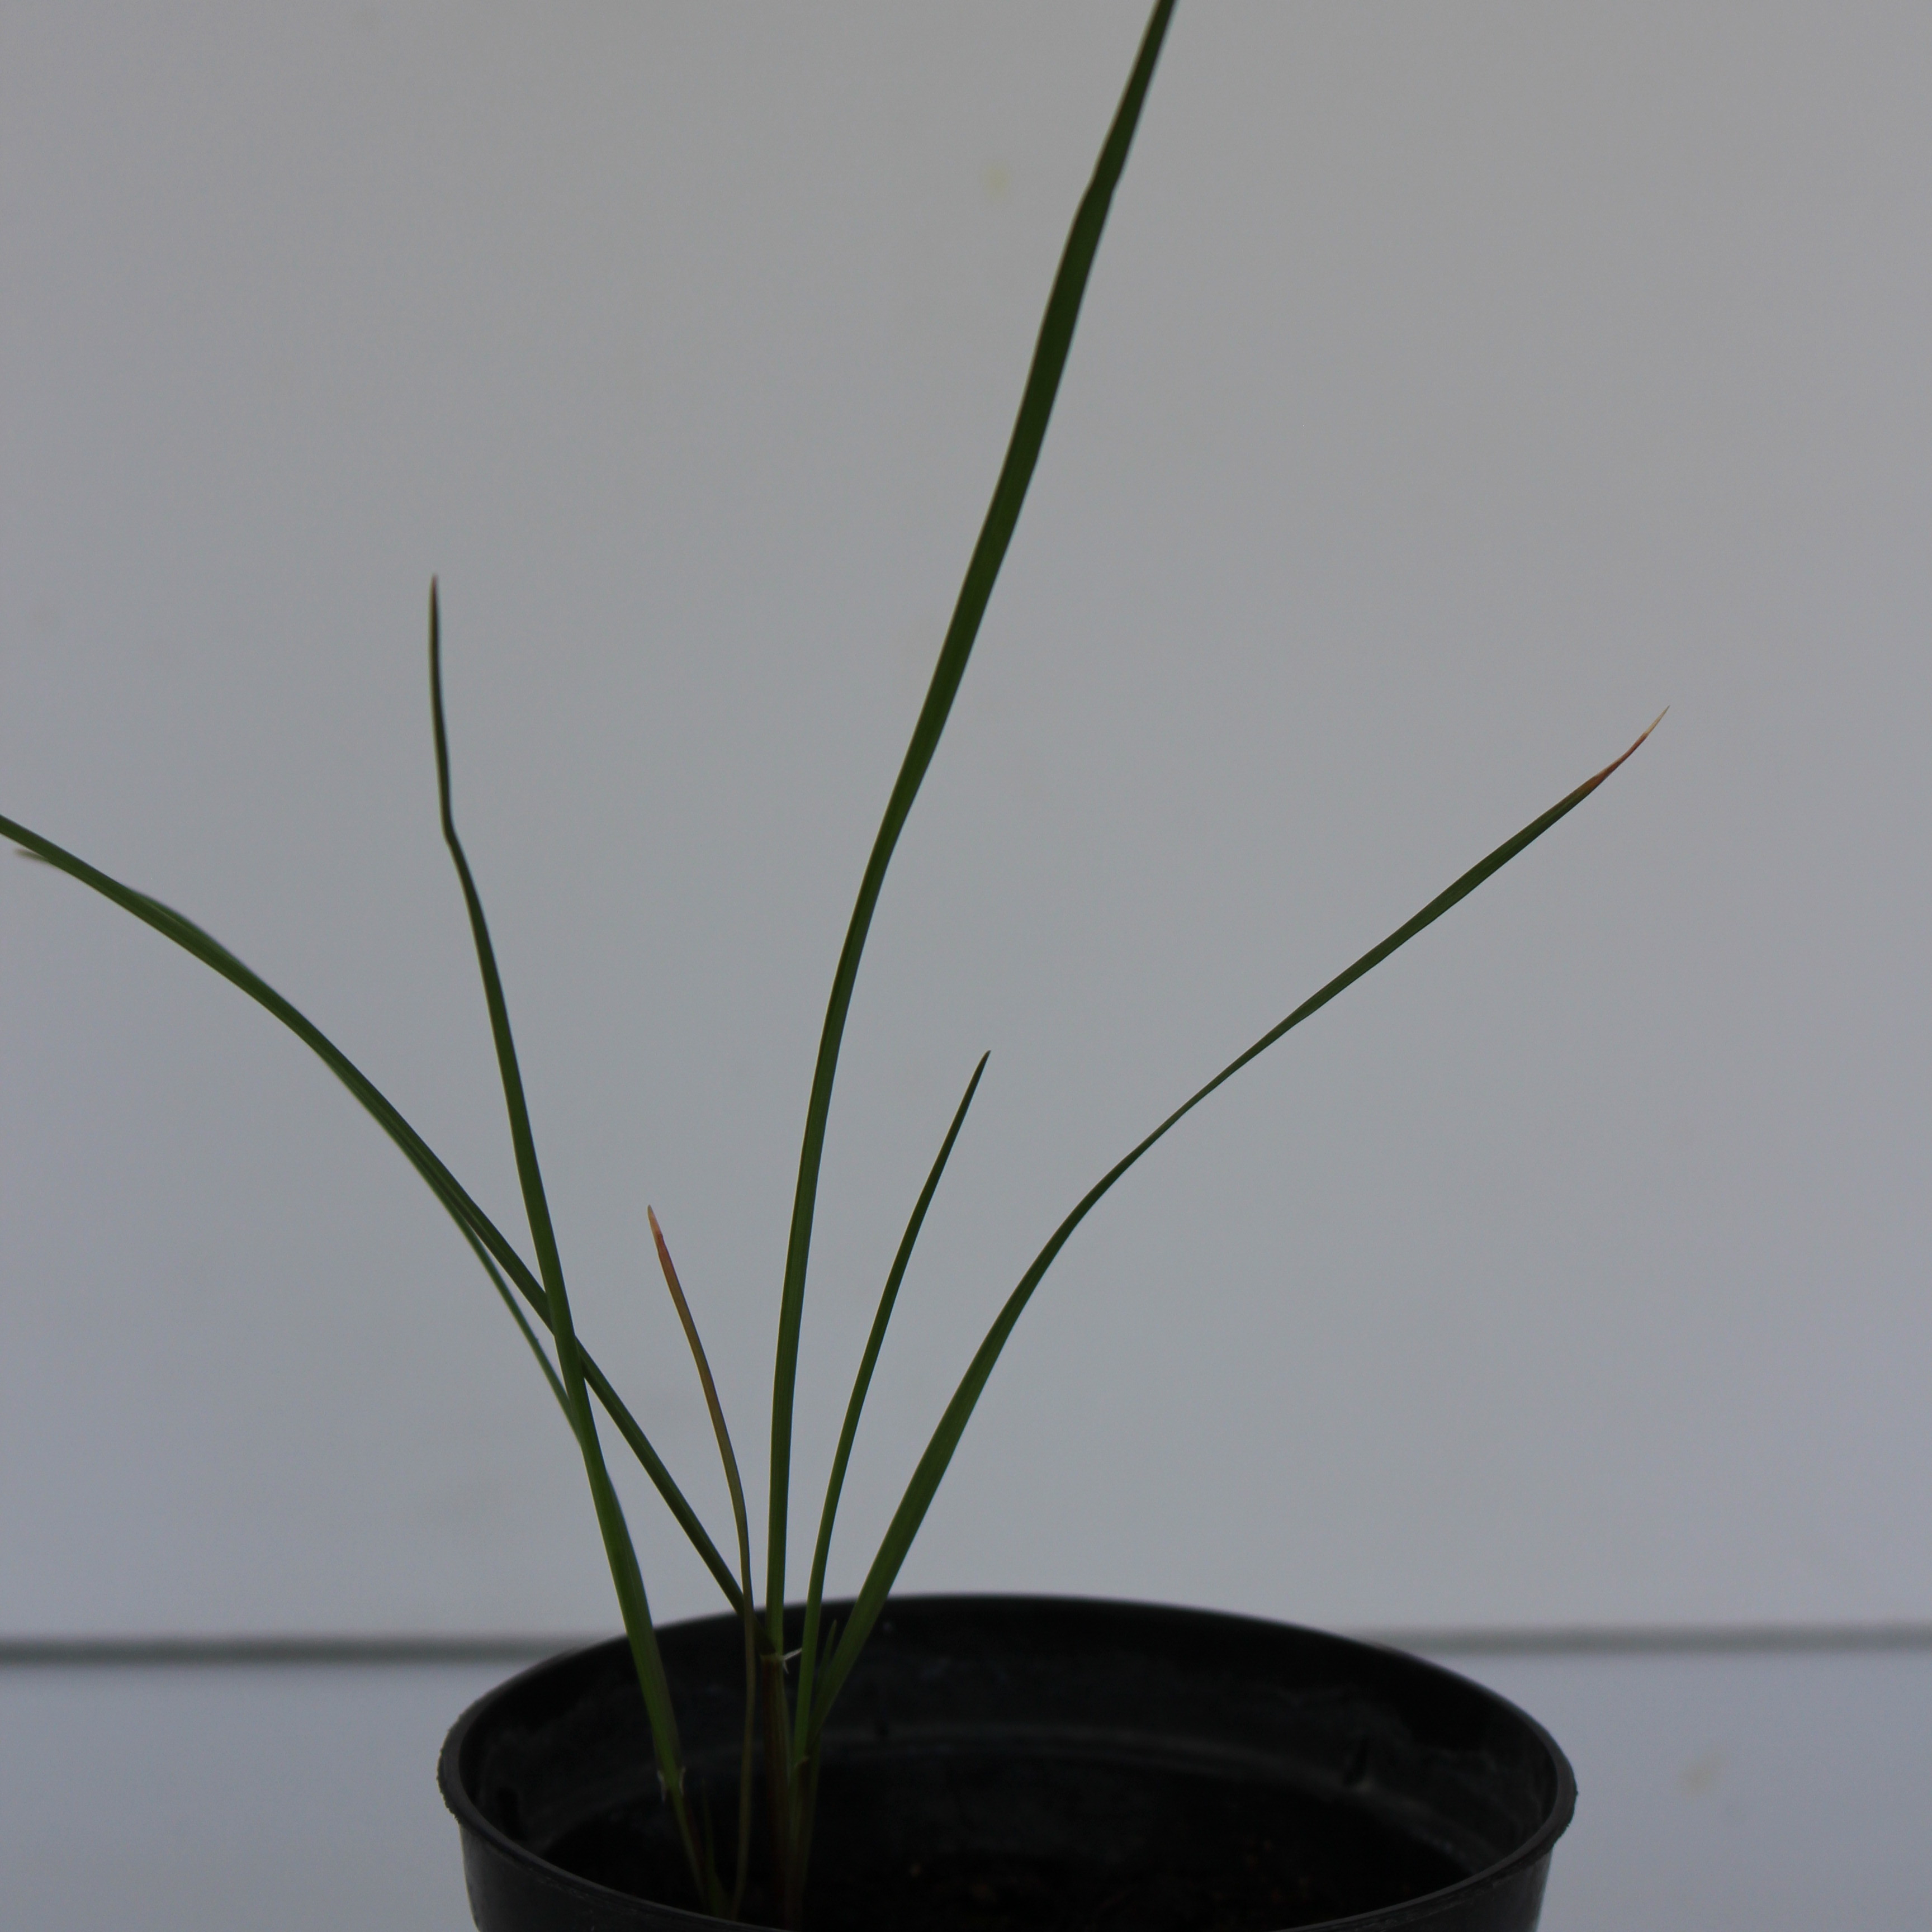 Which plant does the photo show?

Lolium multiflorum
